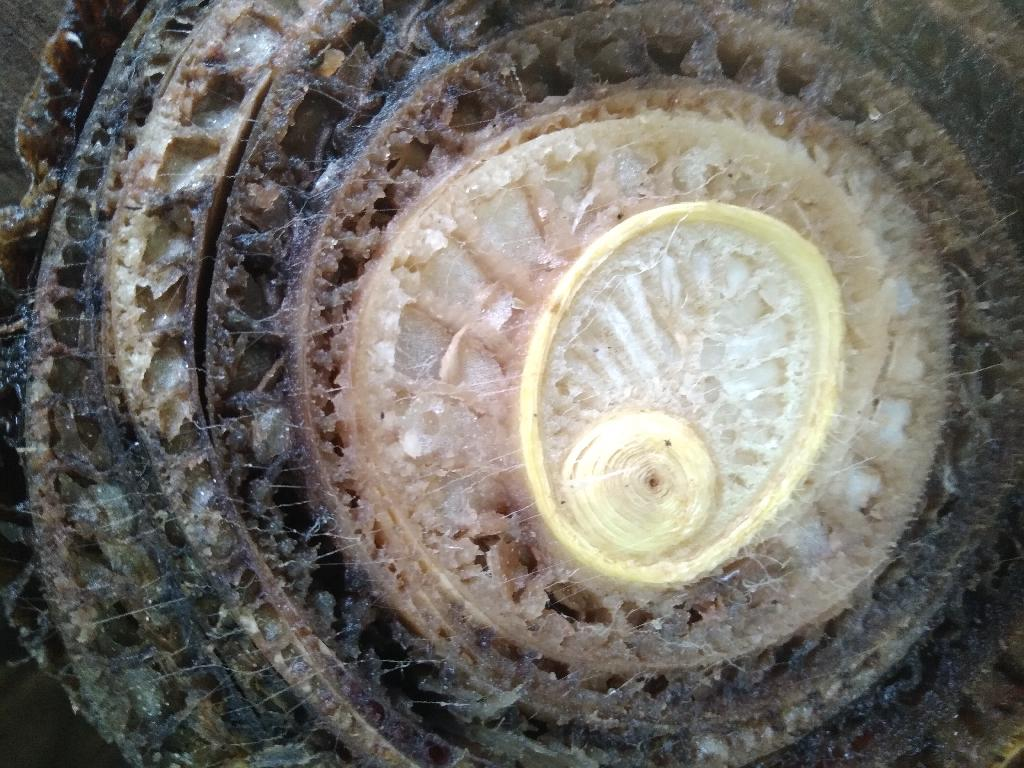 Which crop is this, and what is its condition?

banana, fusarium wilt race 1
